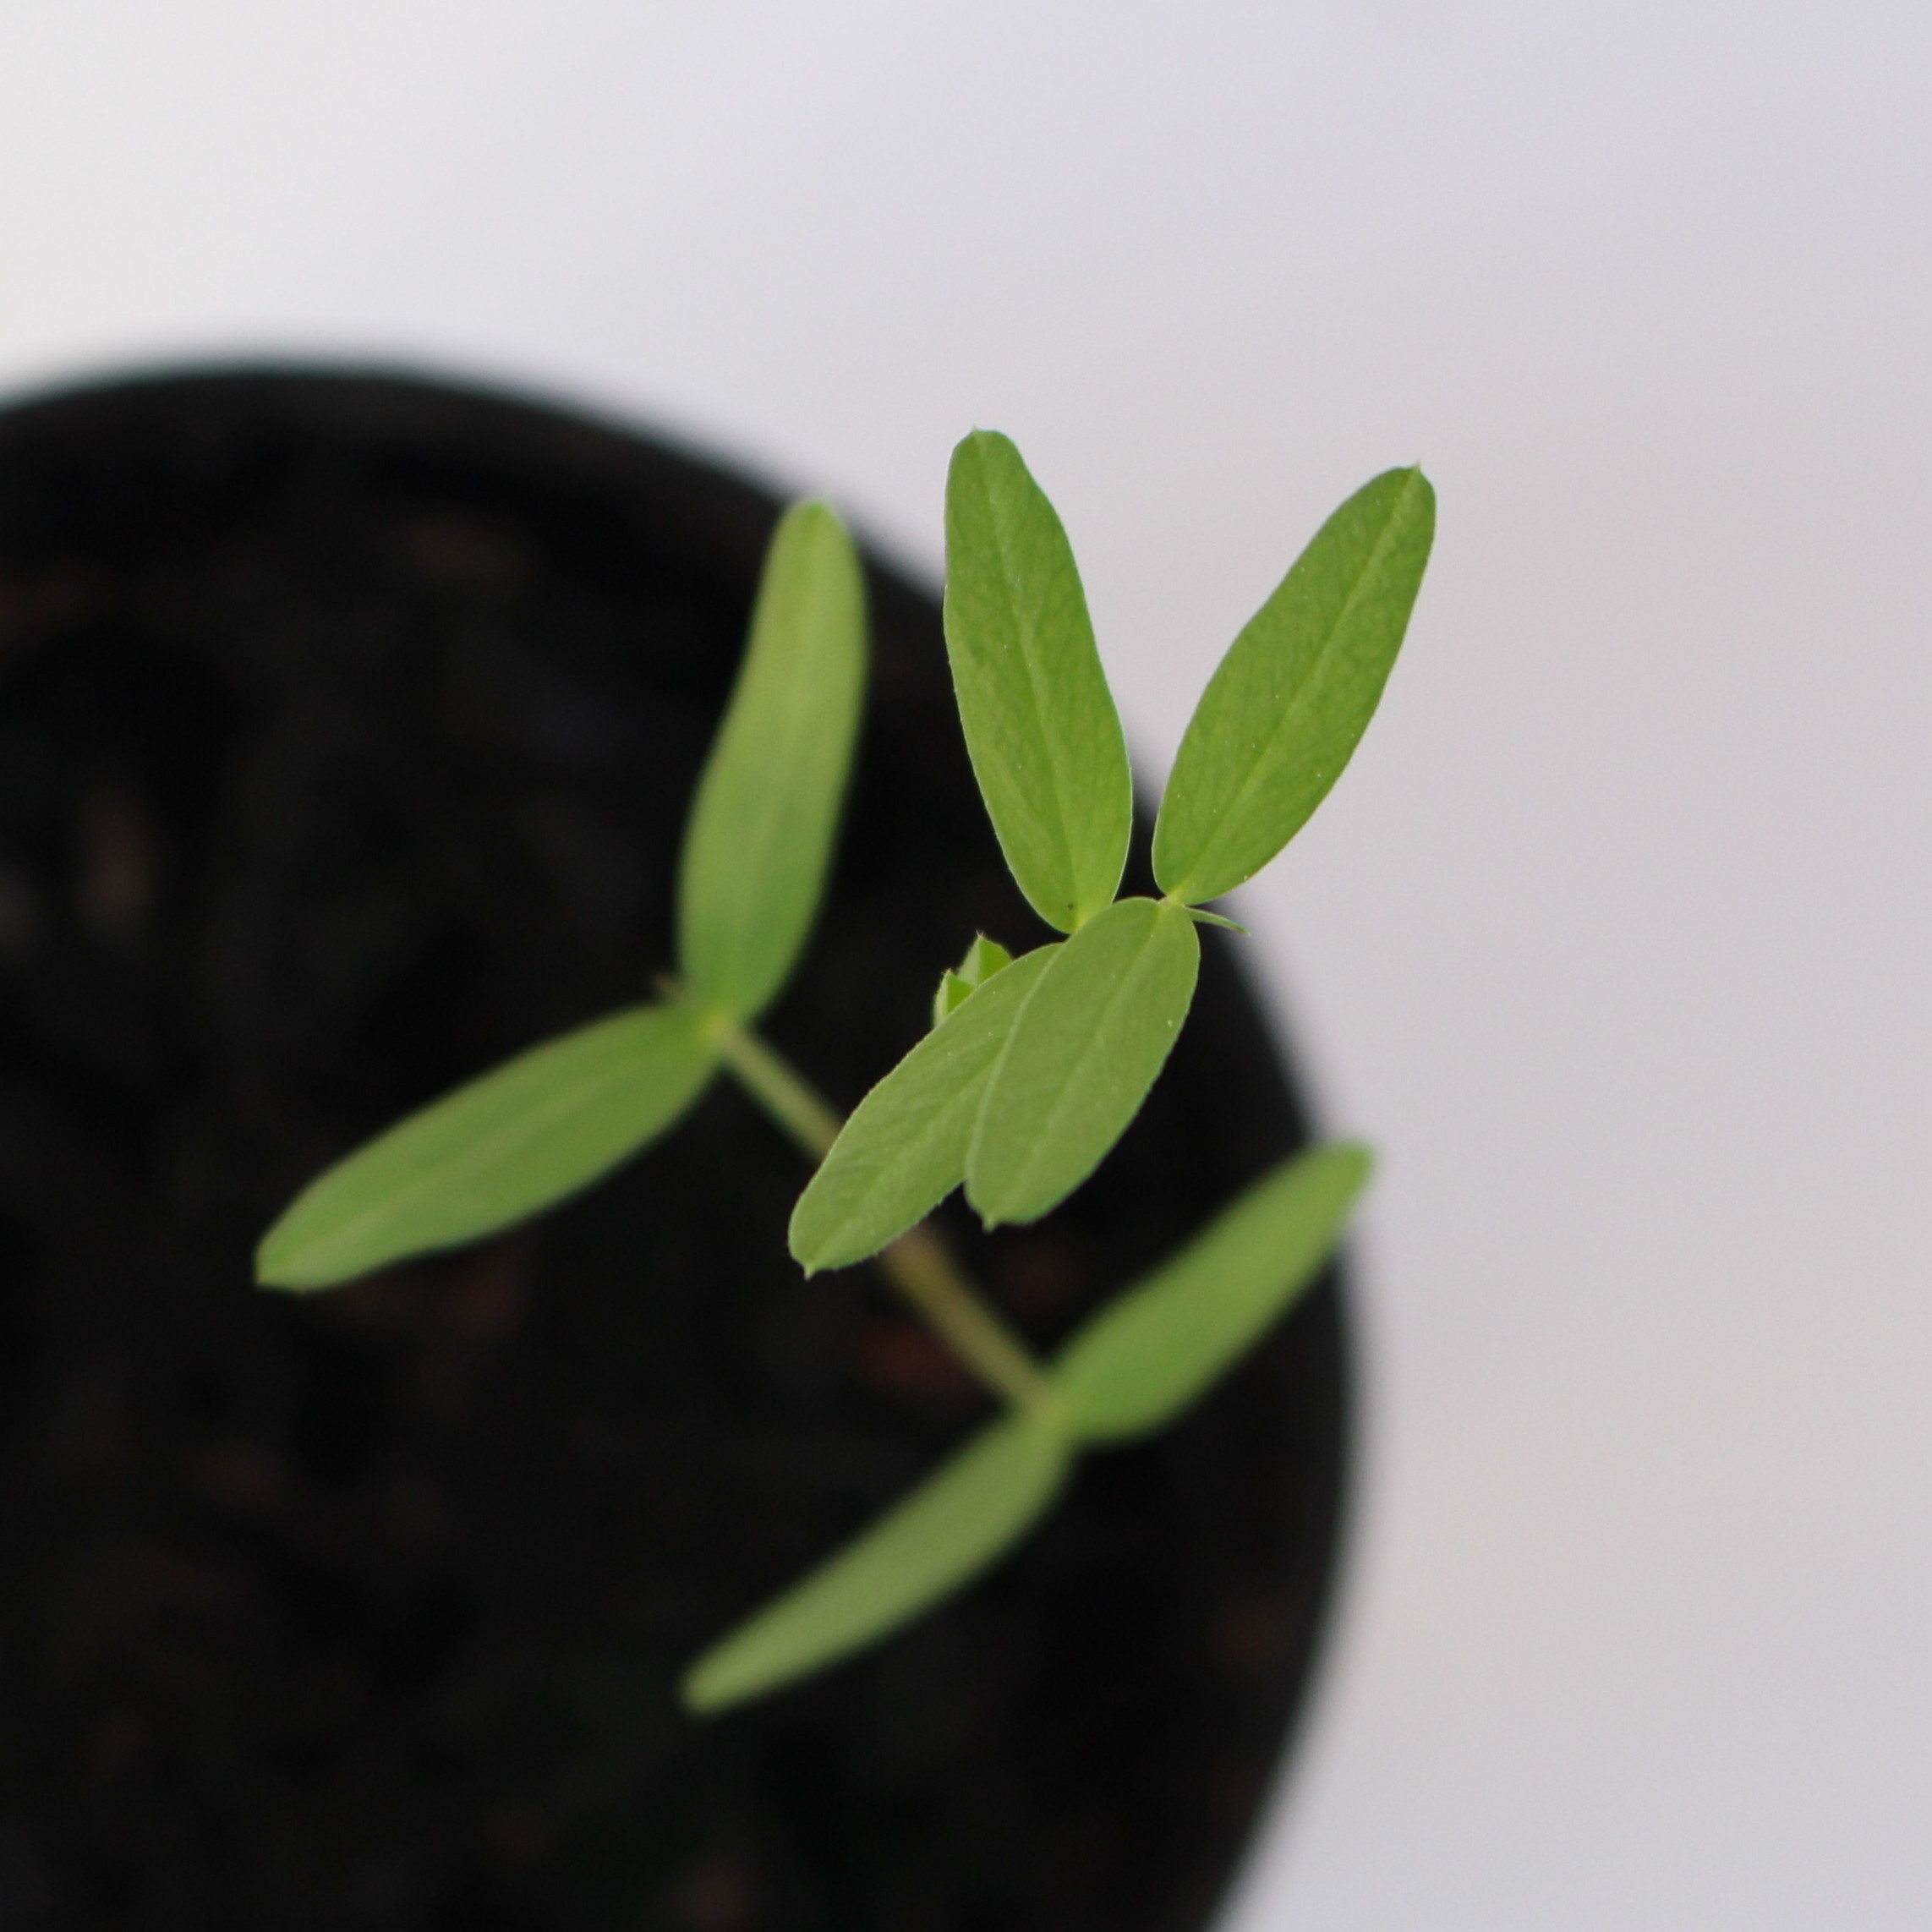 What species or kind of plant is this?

Vicia sativa
